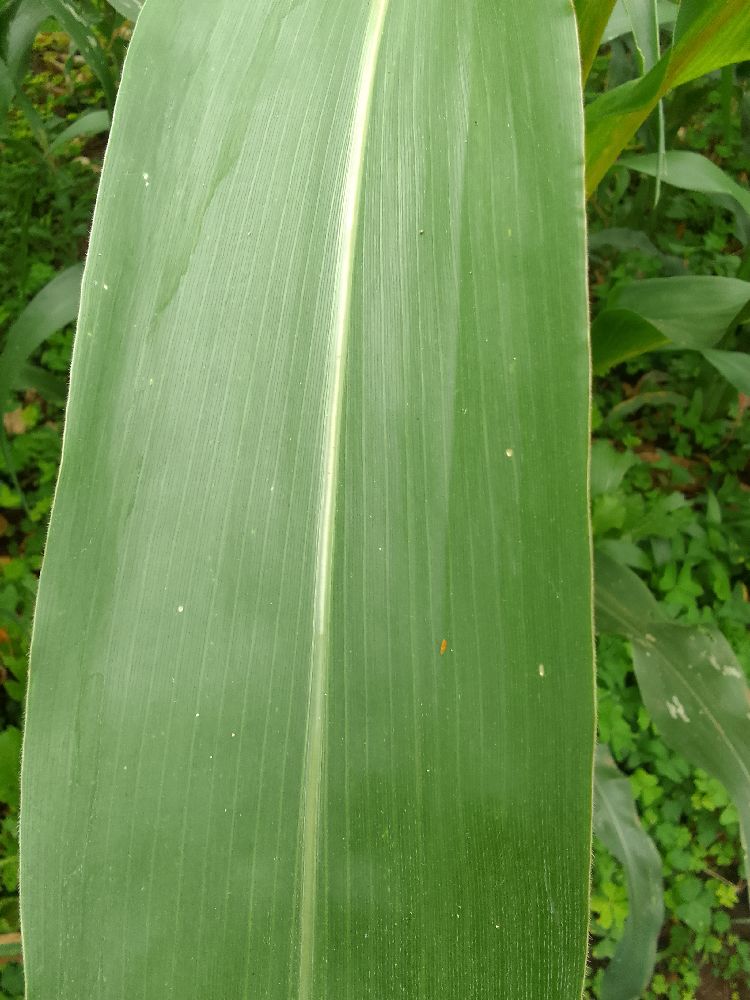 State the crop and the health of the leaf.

maize, healthy
